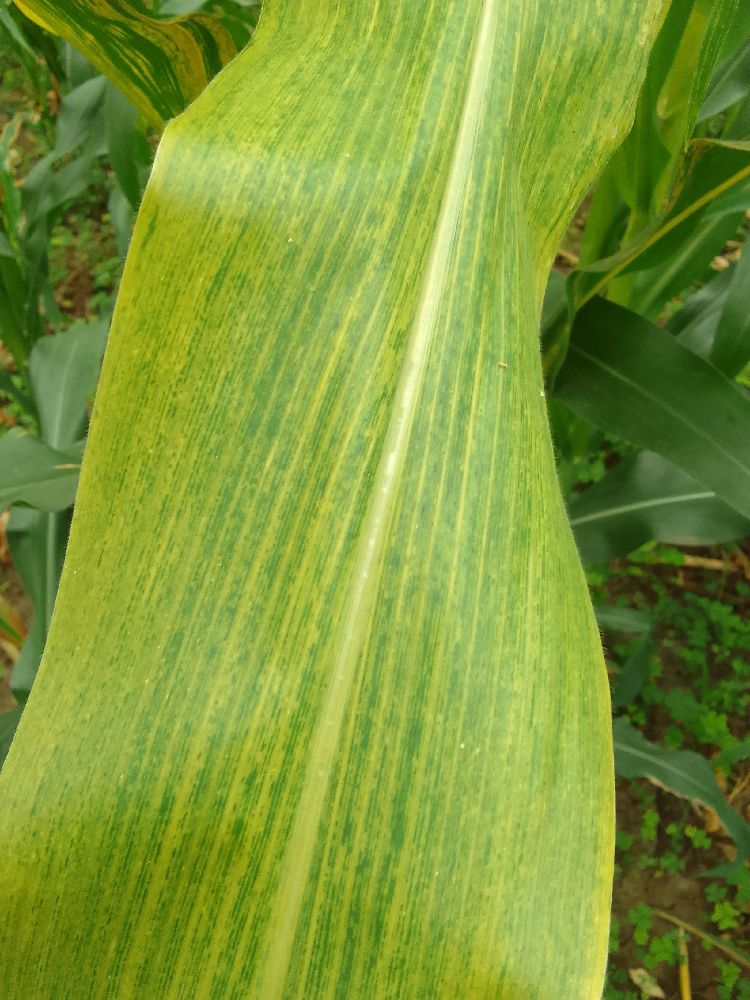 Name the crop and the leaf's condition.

maize, maize lethal necrosis
